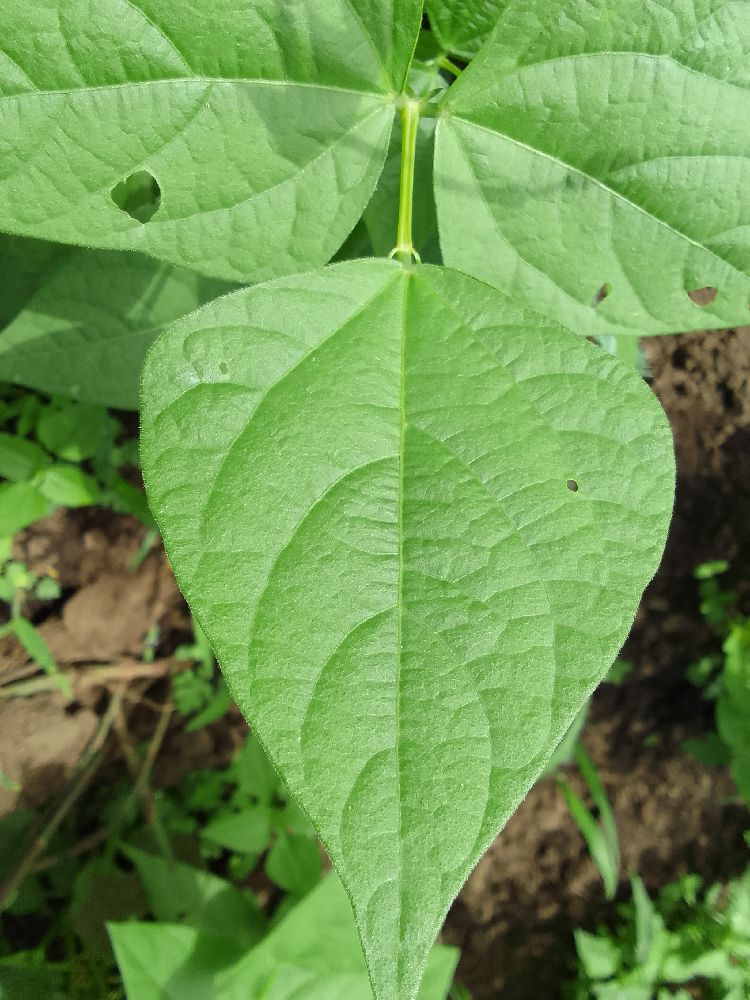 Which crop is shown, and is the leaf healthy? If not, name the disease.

common bean, healthy
